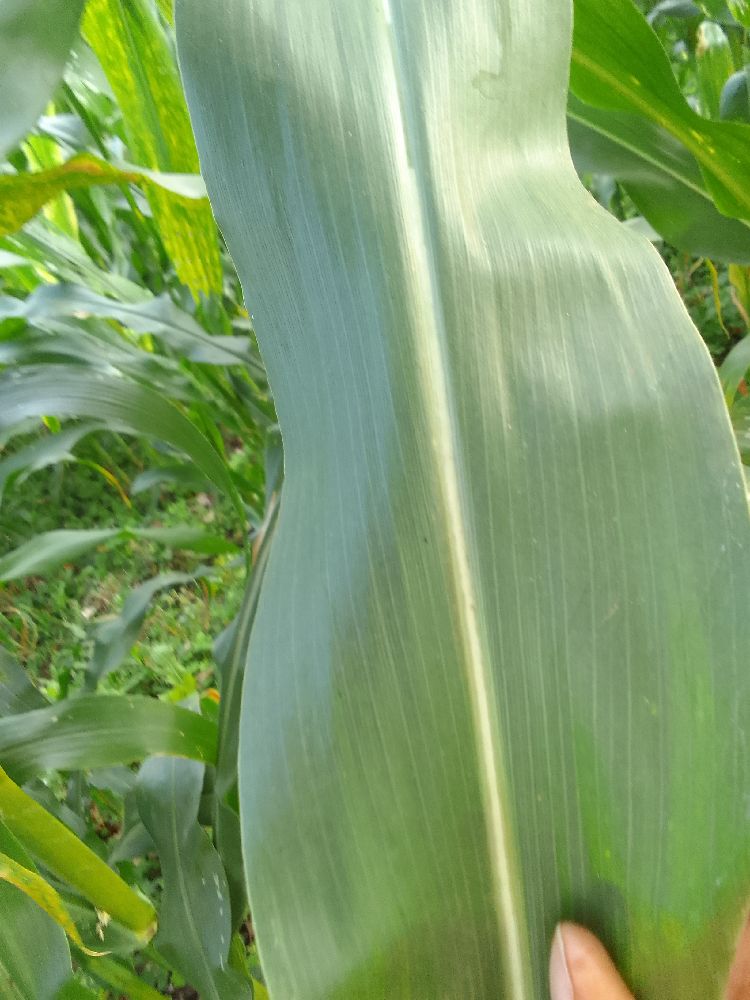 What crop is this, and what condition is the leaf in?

maize, healthy
